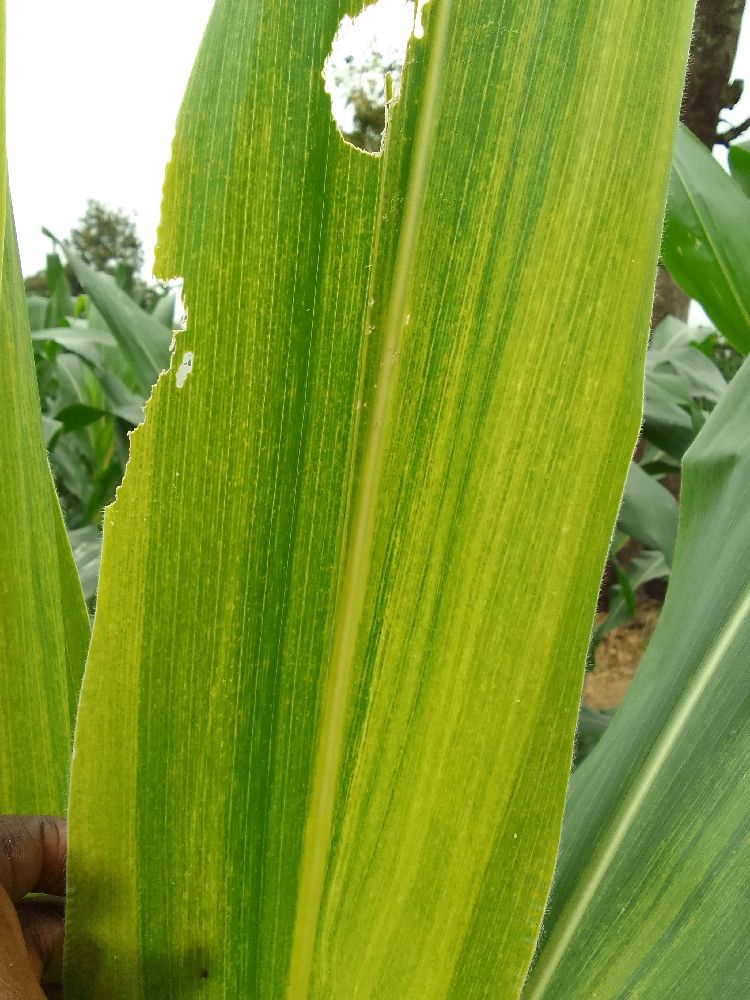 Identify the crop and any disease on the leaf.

maize, maize lethal necrosis
